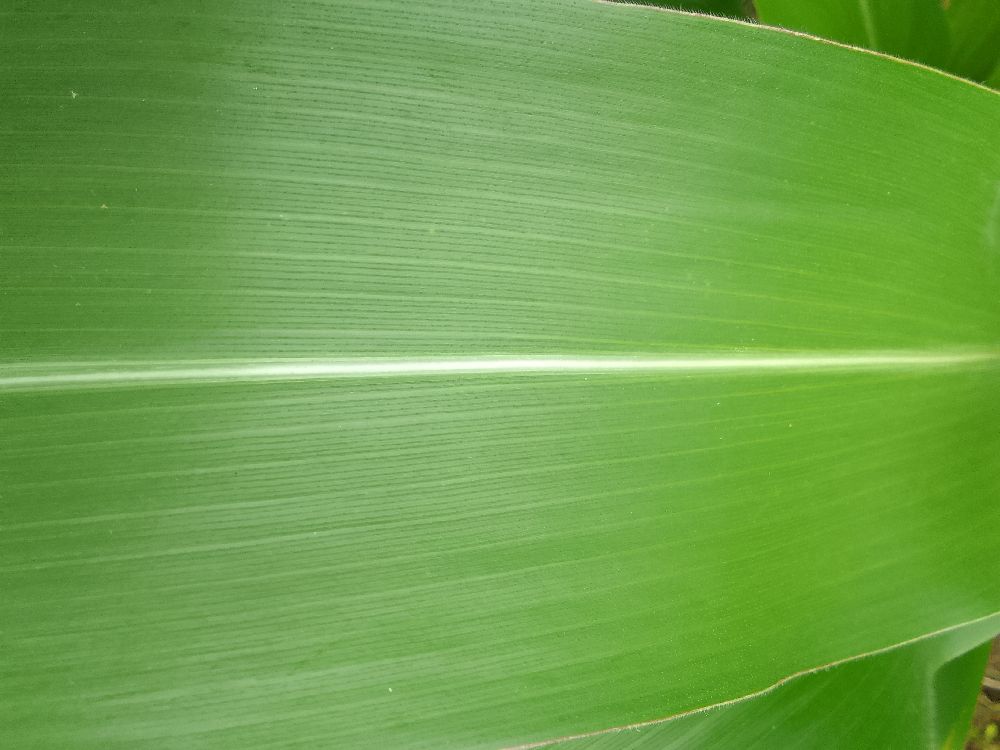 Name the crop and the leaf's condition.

maize, healthy
